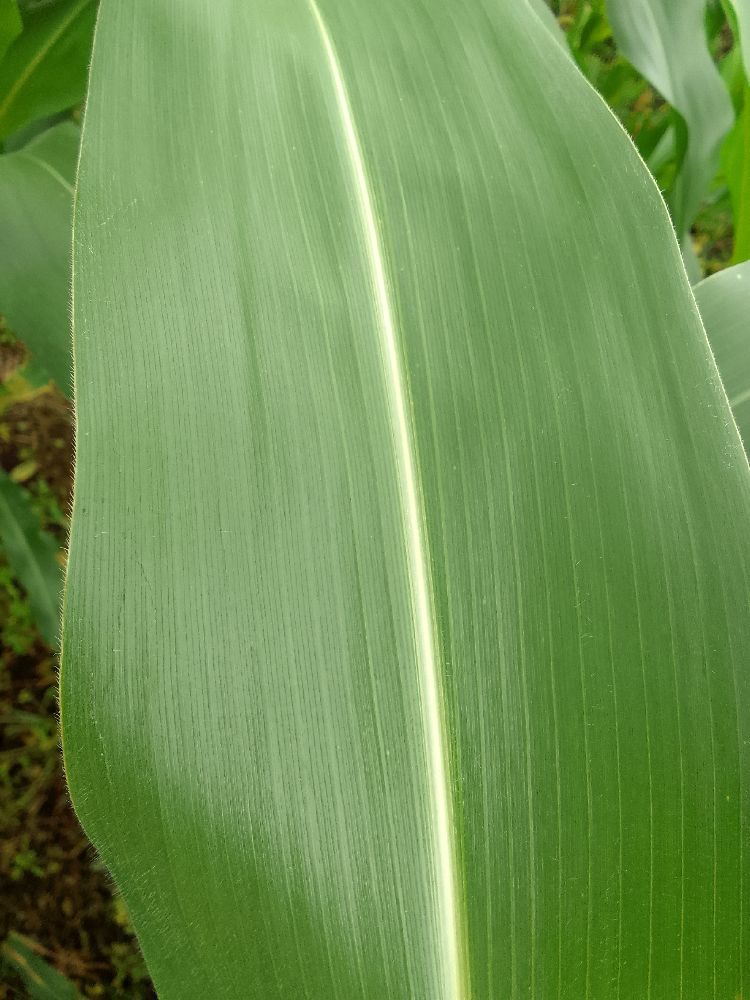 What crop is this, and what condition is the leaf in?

maize, healthy
